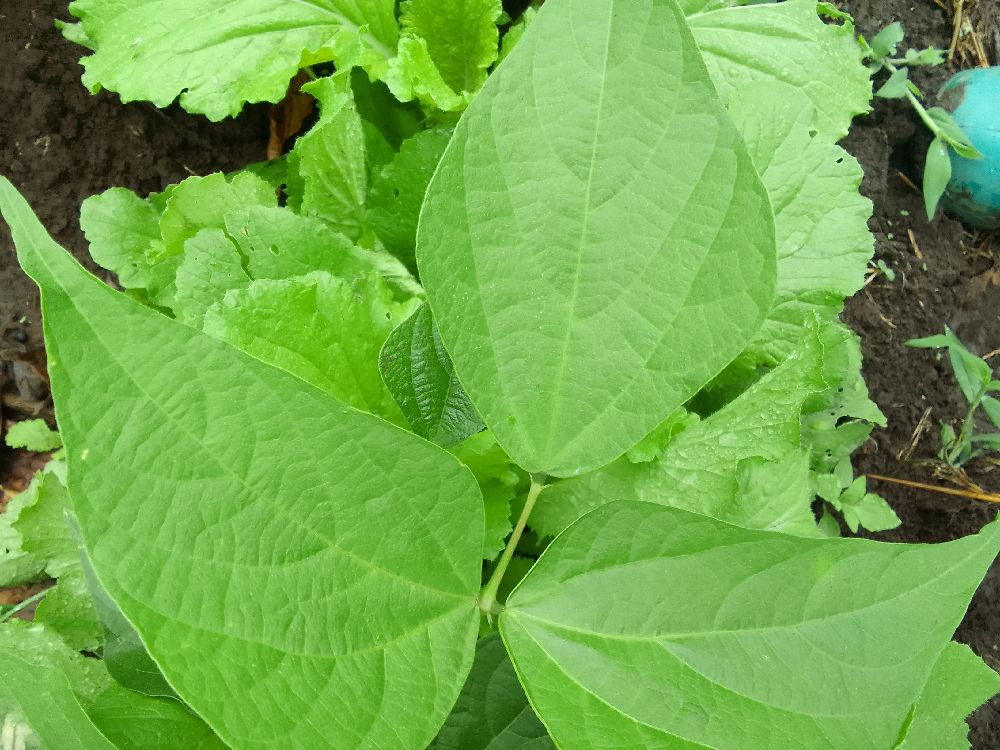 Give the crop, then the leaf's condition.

common bean, healthy
